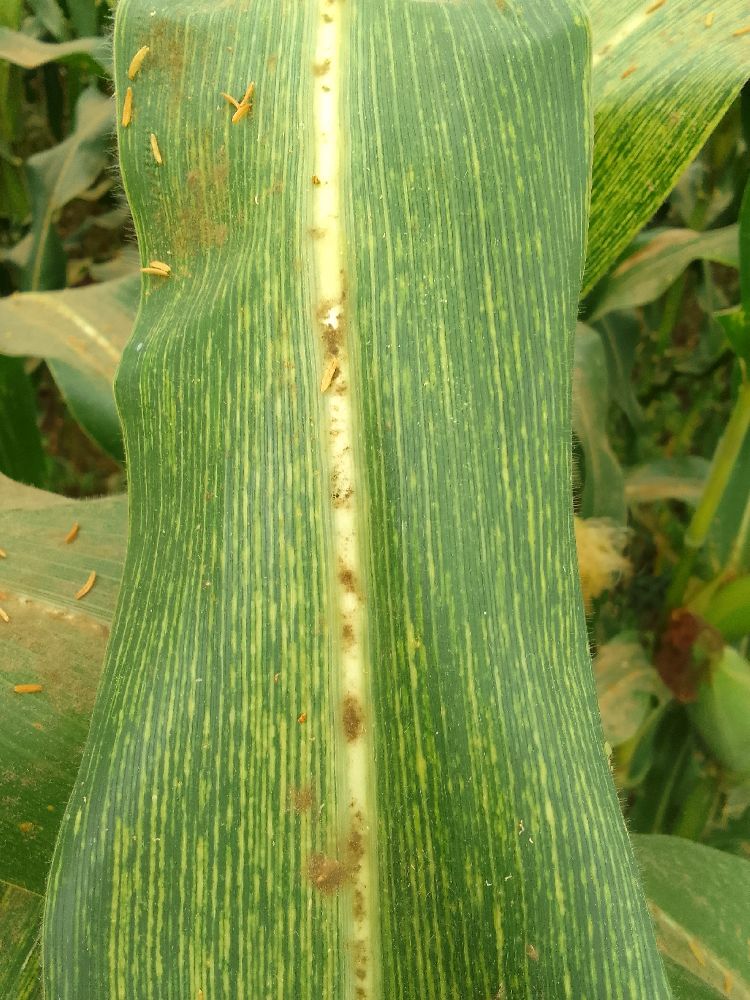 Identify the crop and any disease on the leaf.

maize, maize streak virus
